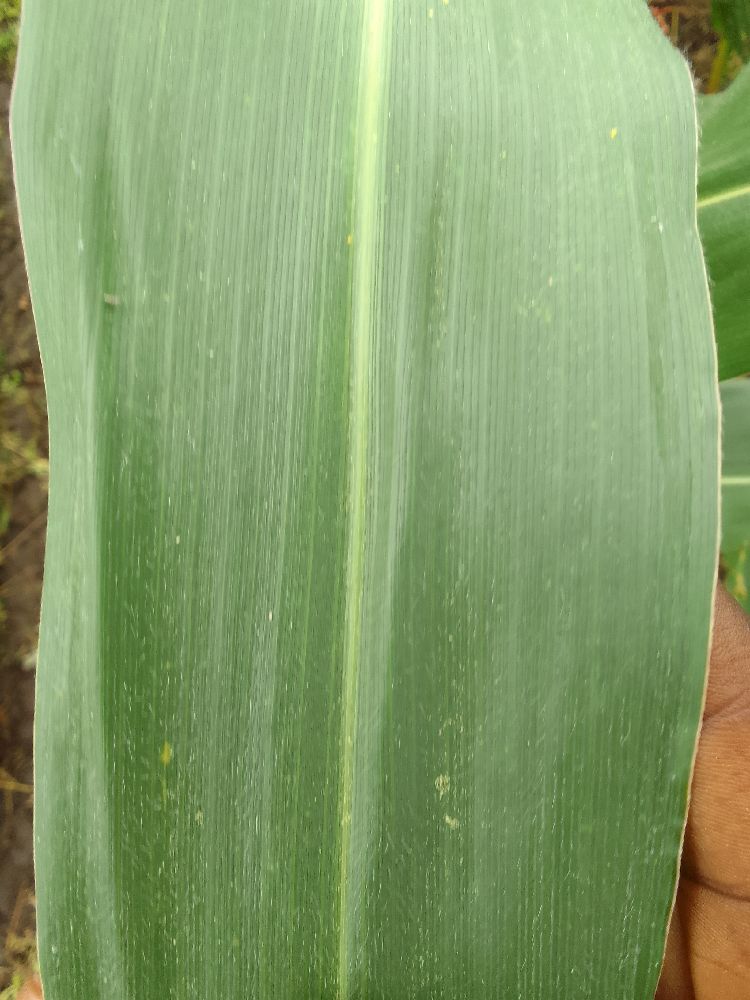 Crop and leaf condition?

maize, healthy
